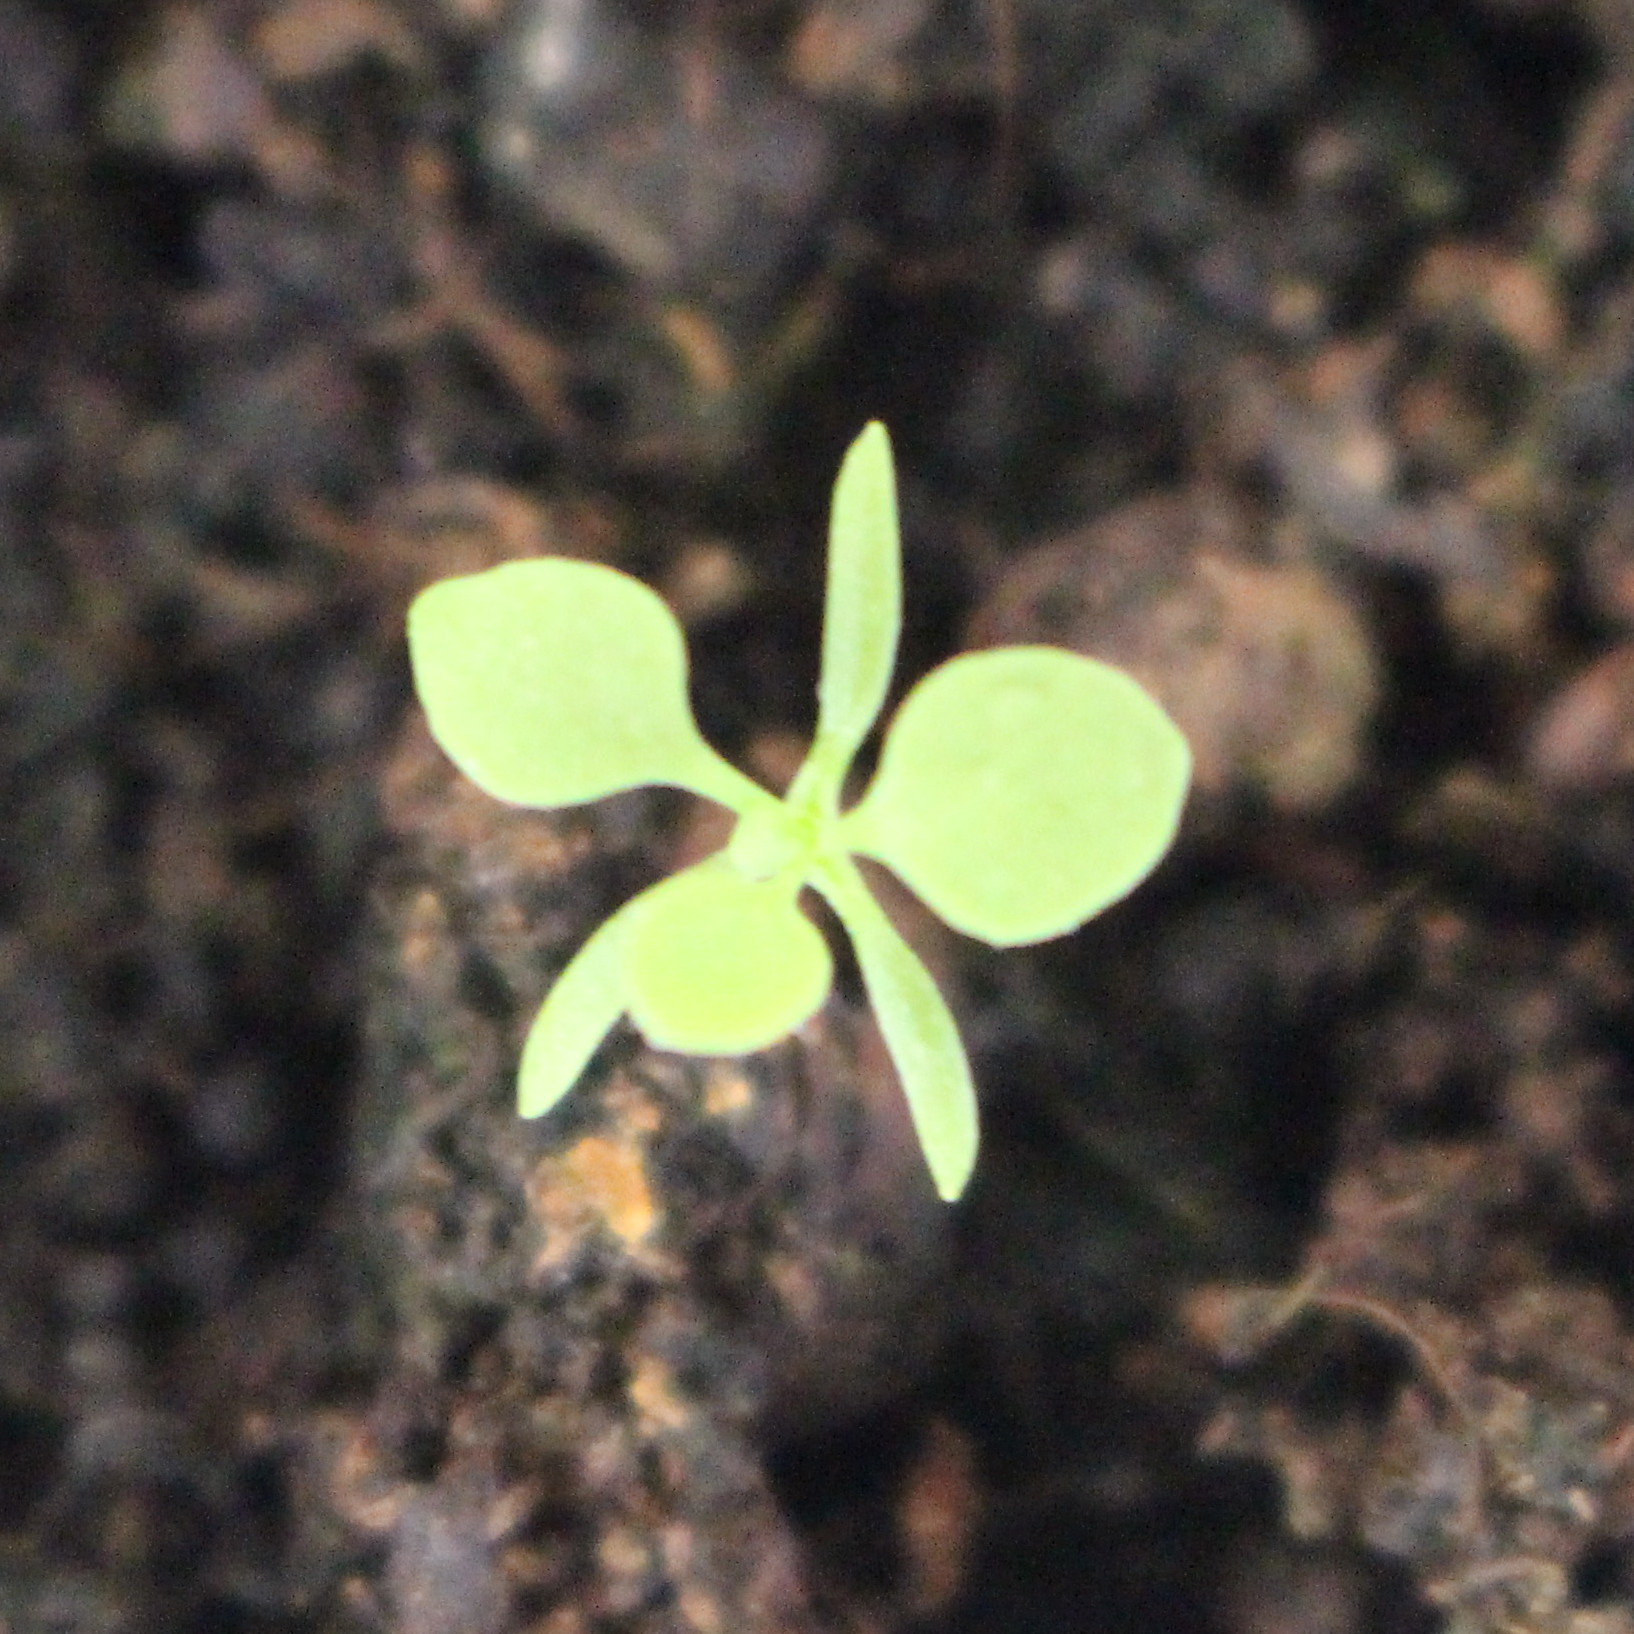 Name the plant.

Papaver rhoeas
